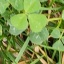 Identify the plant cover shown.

unstructured weed
